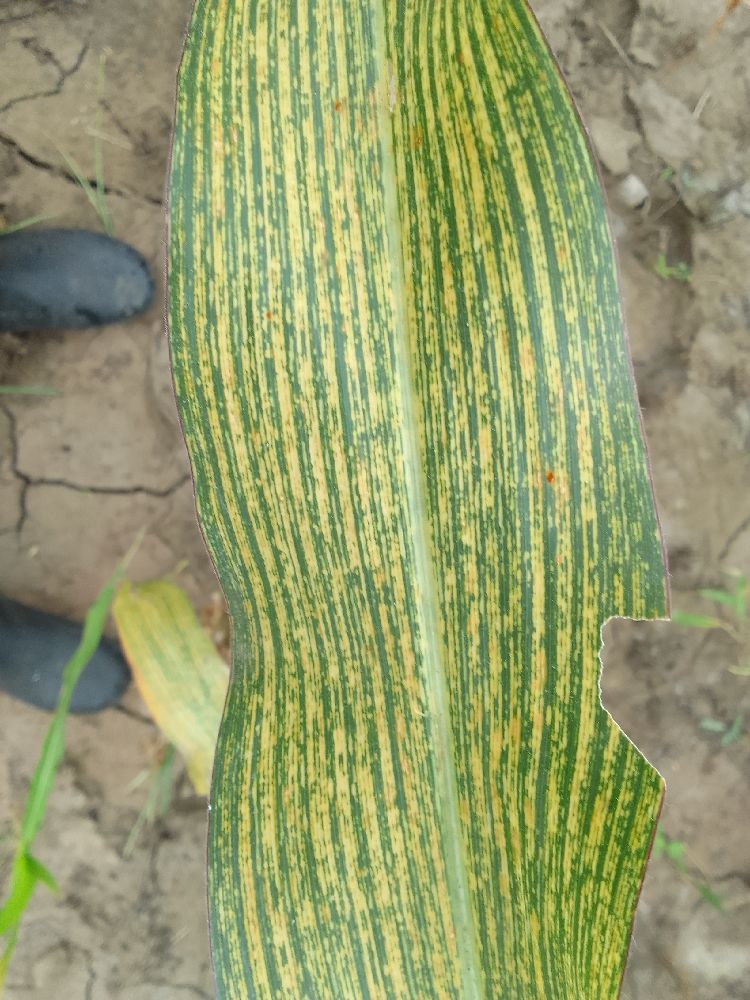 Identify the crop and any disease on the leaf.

maize, maize streak virus
